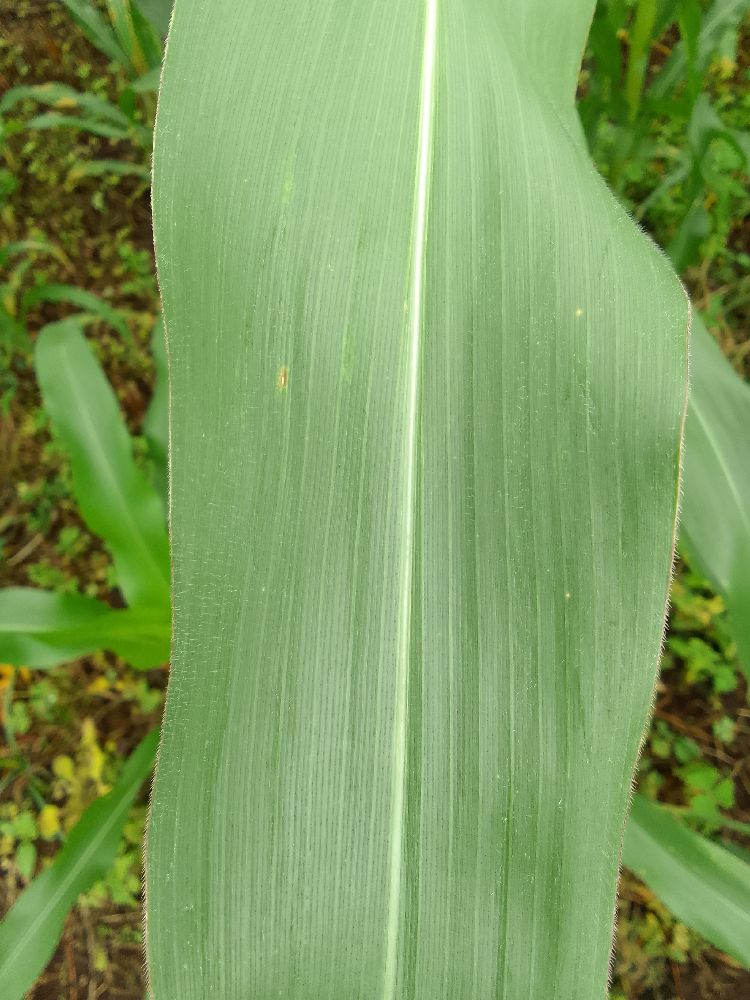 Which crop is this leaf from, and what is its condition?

maize, healthy
